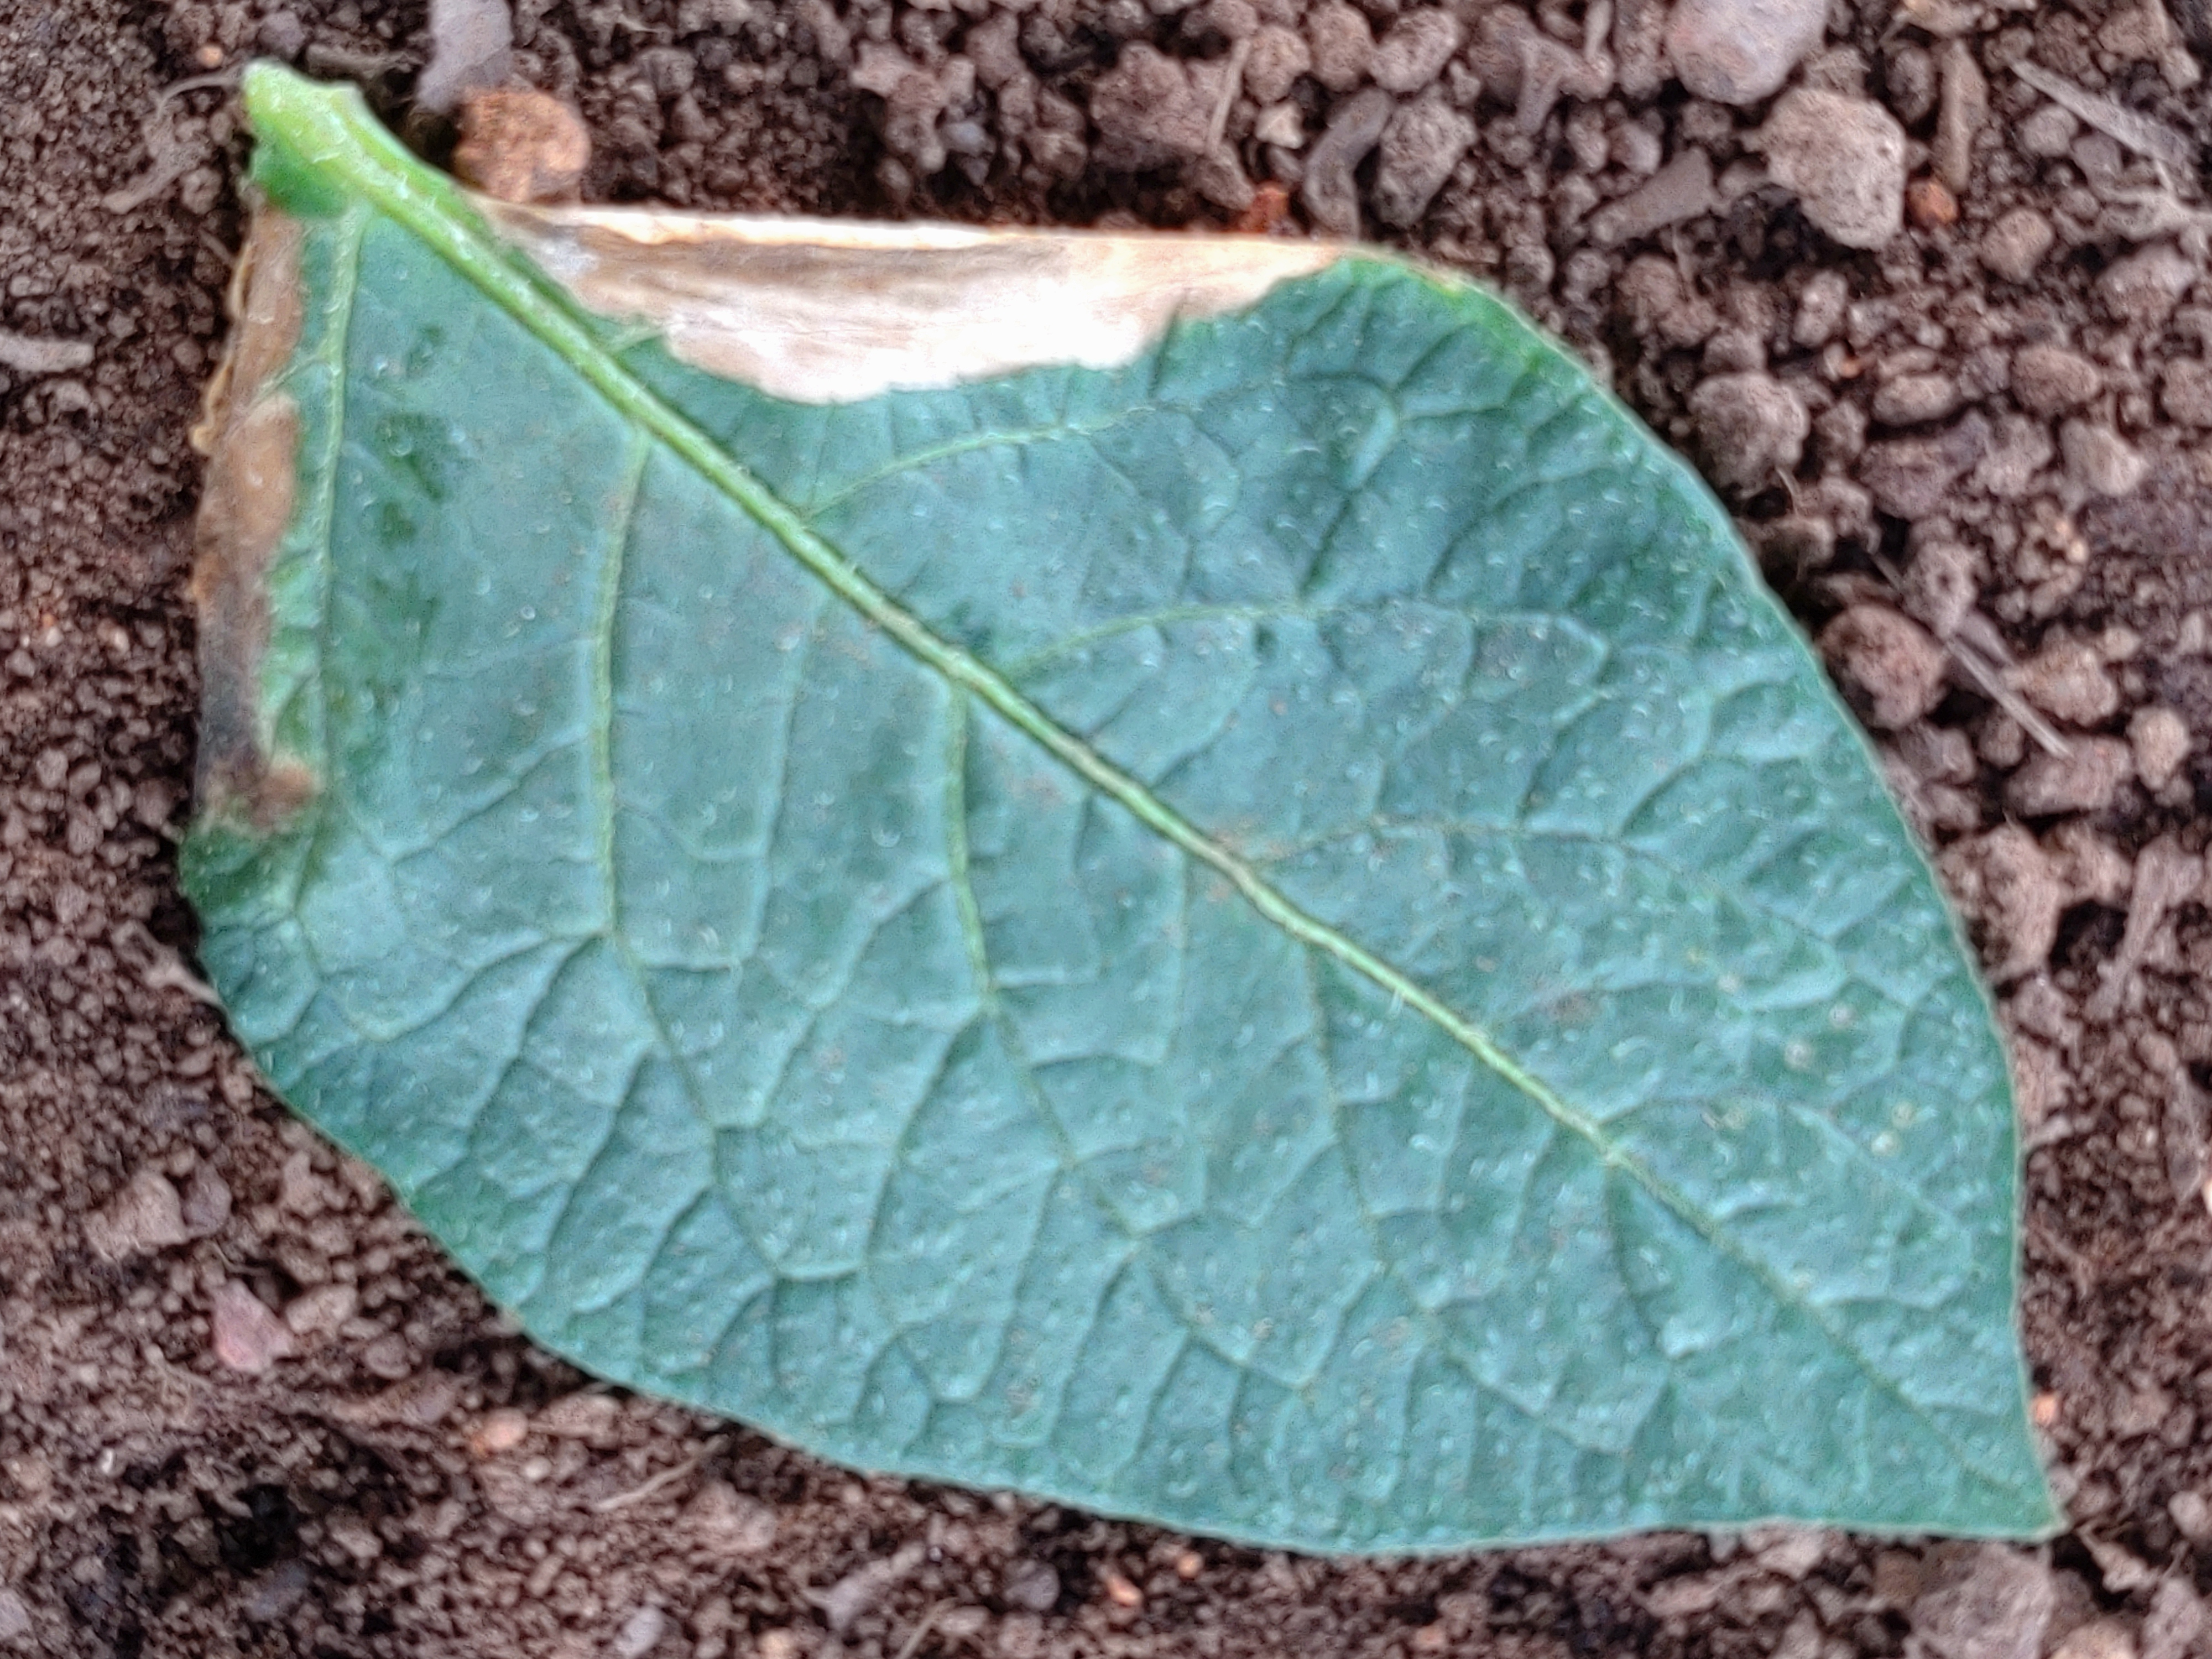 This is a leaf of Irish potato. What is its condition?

early blight
